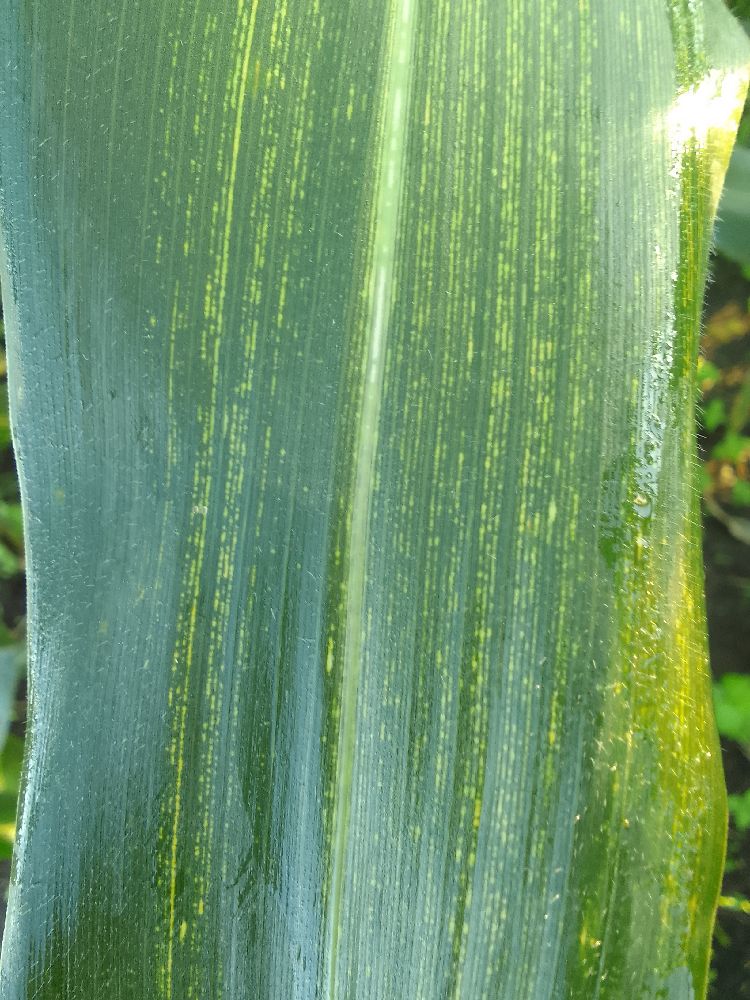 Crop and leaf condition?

maize, maize streak virus
